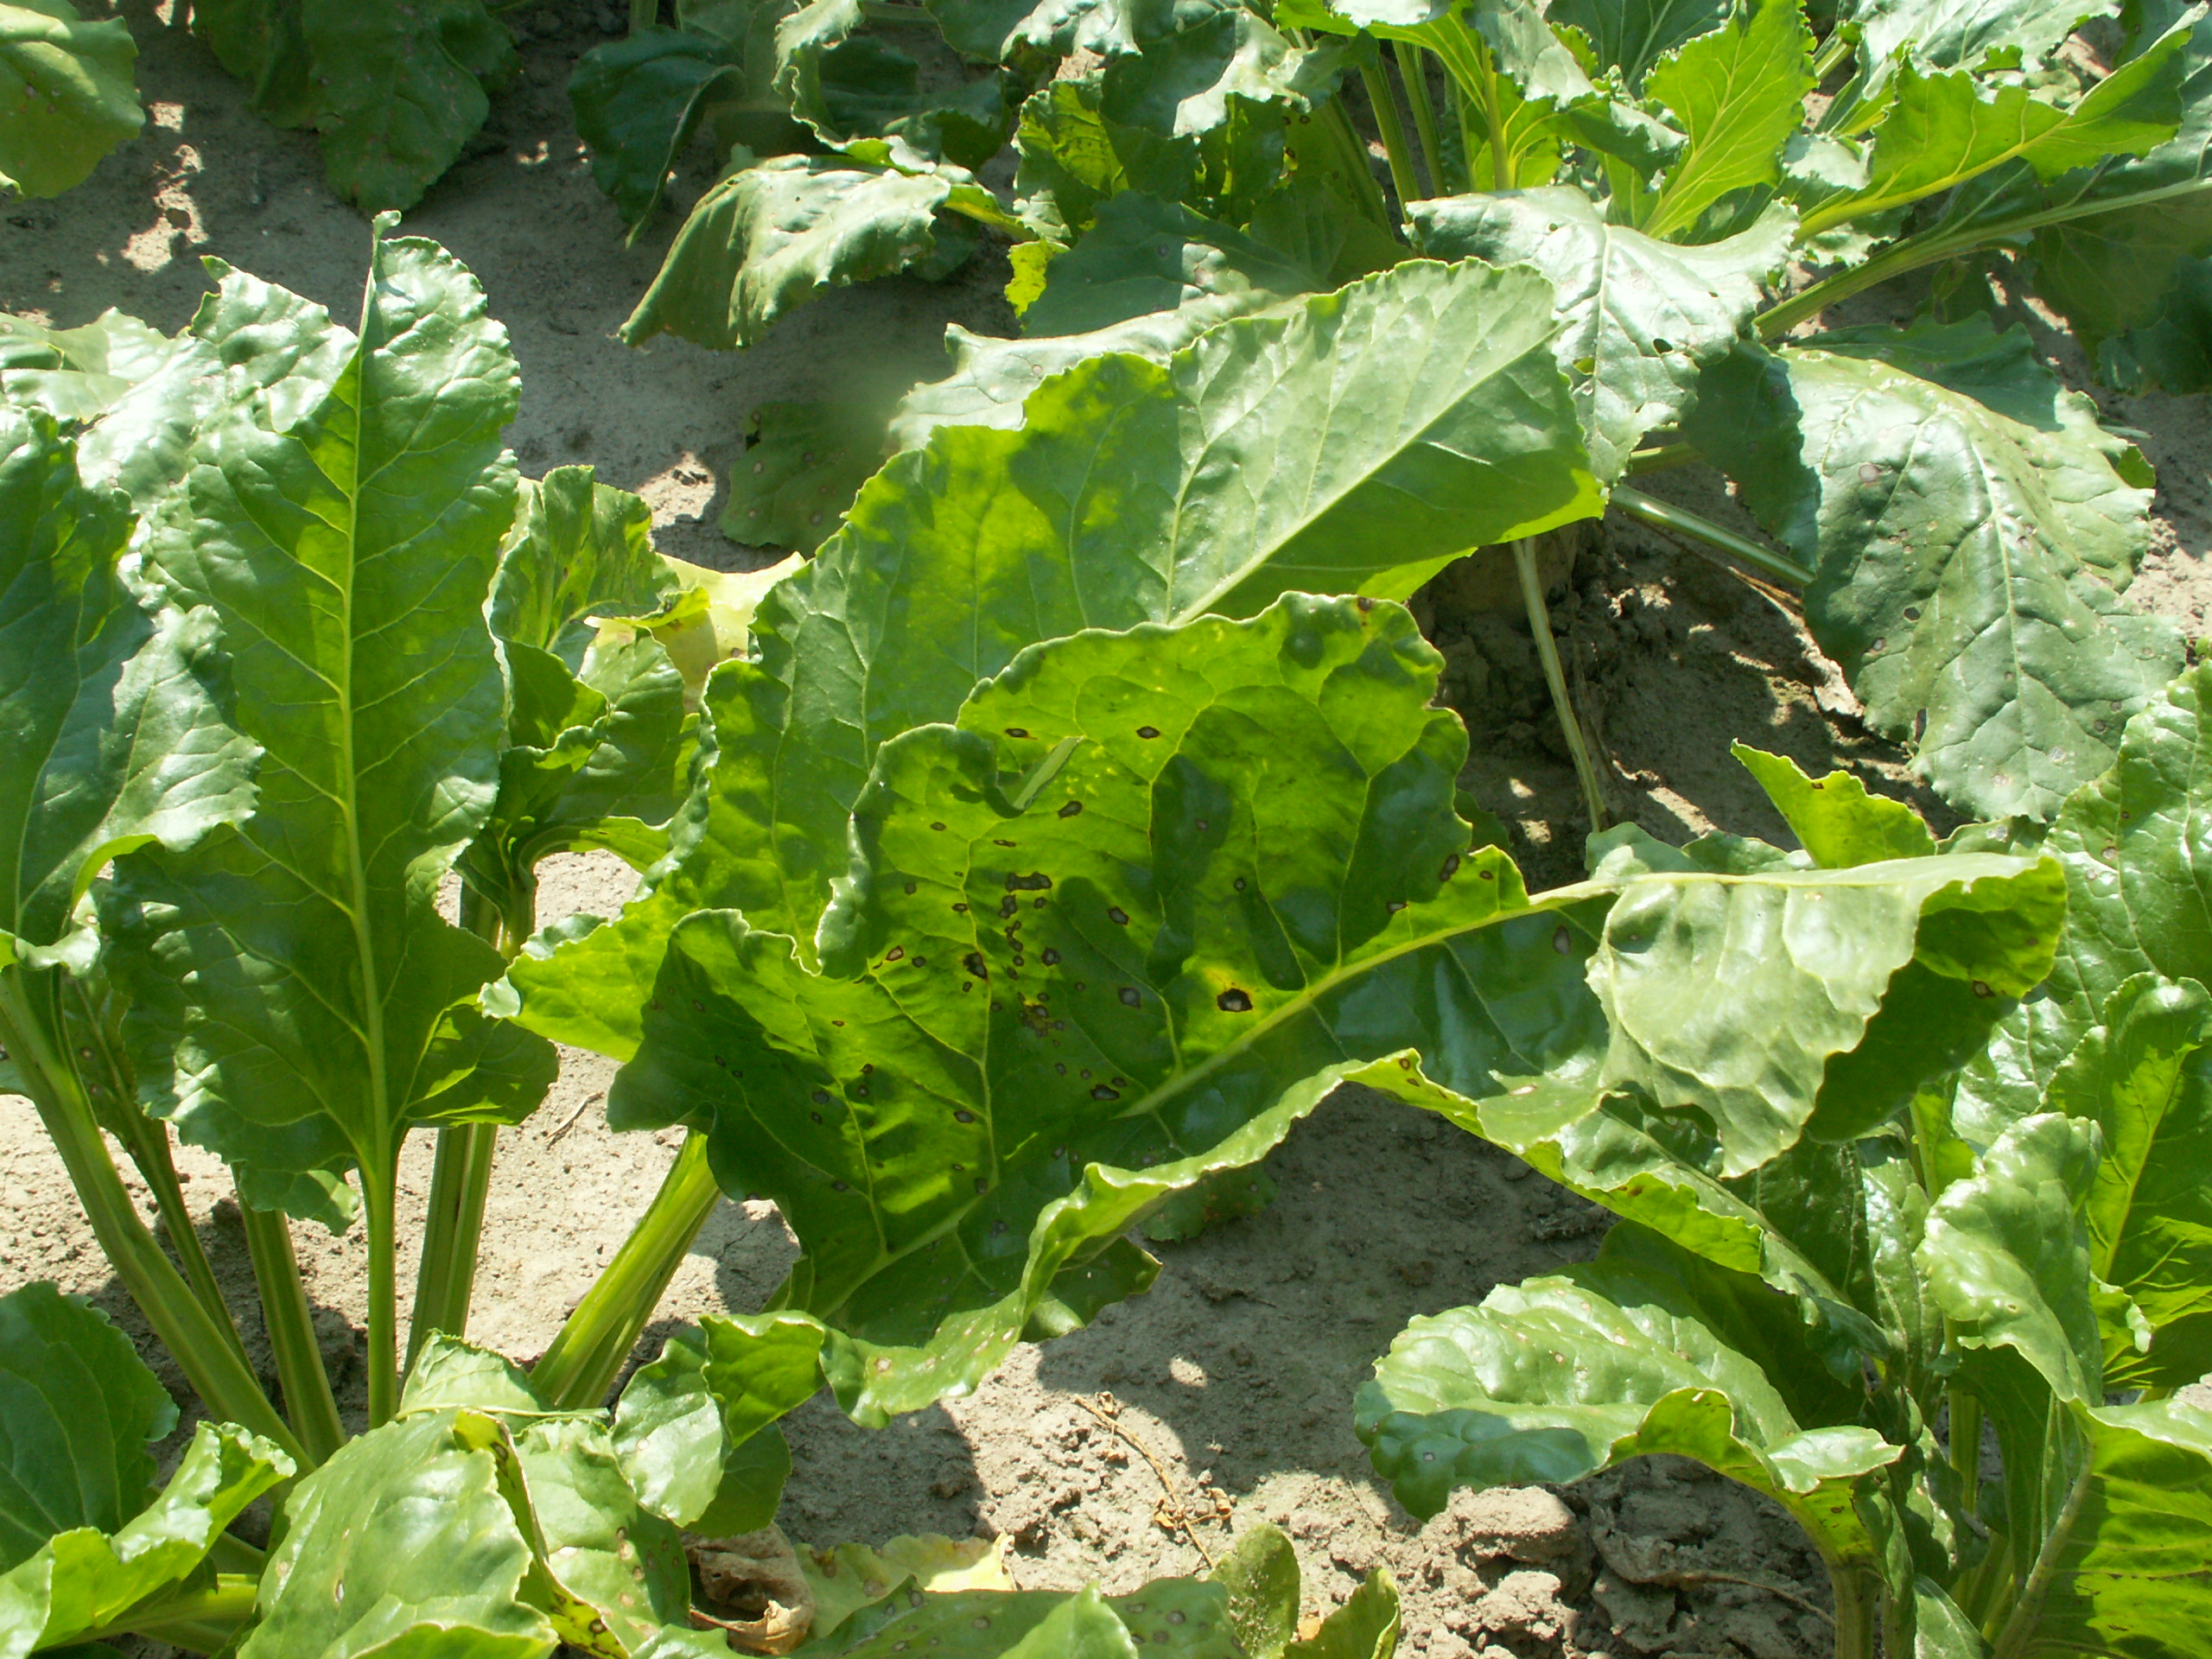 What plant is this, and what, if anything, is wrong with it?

beet, cercospora
